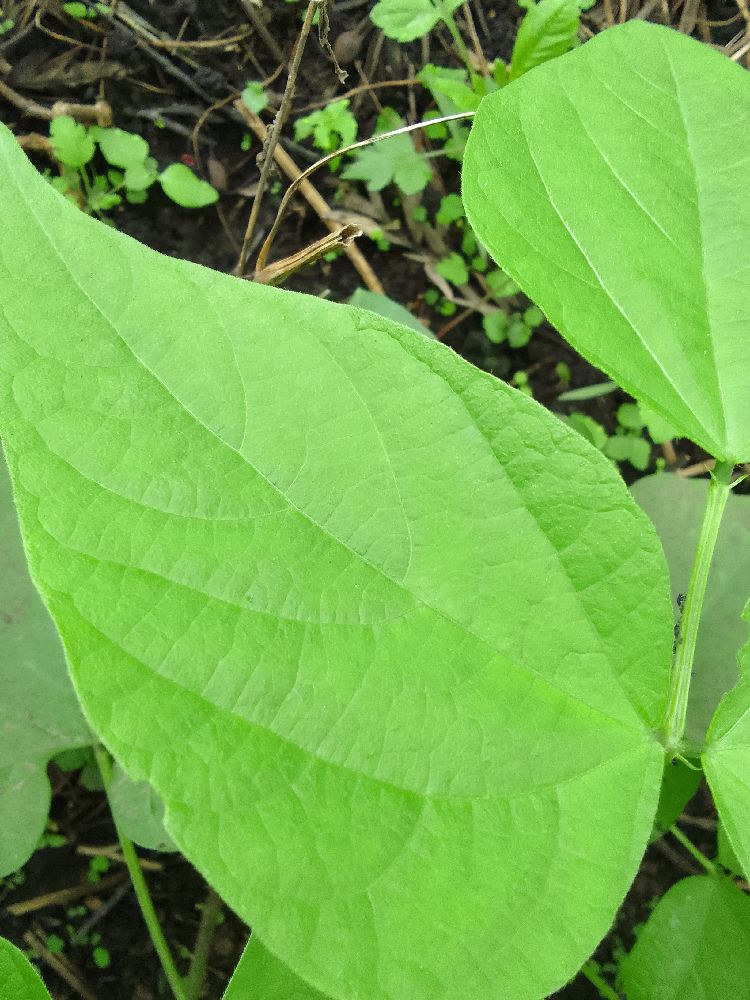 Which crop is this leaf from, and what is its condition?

common bean, healthy
